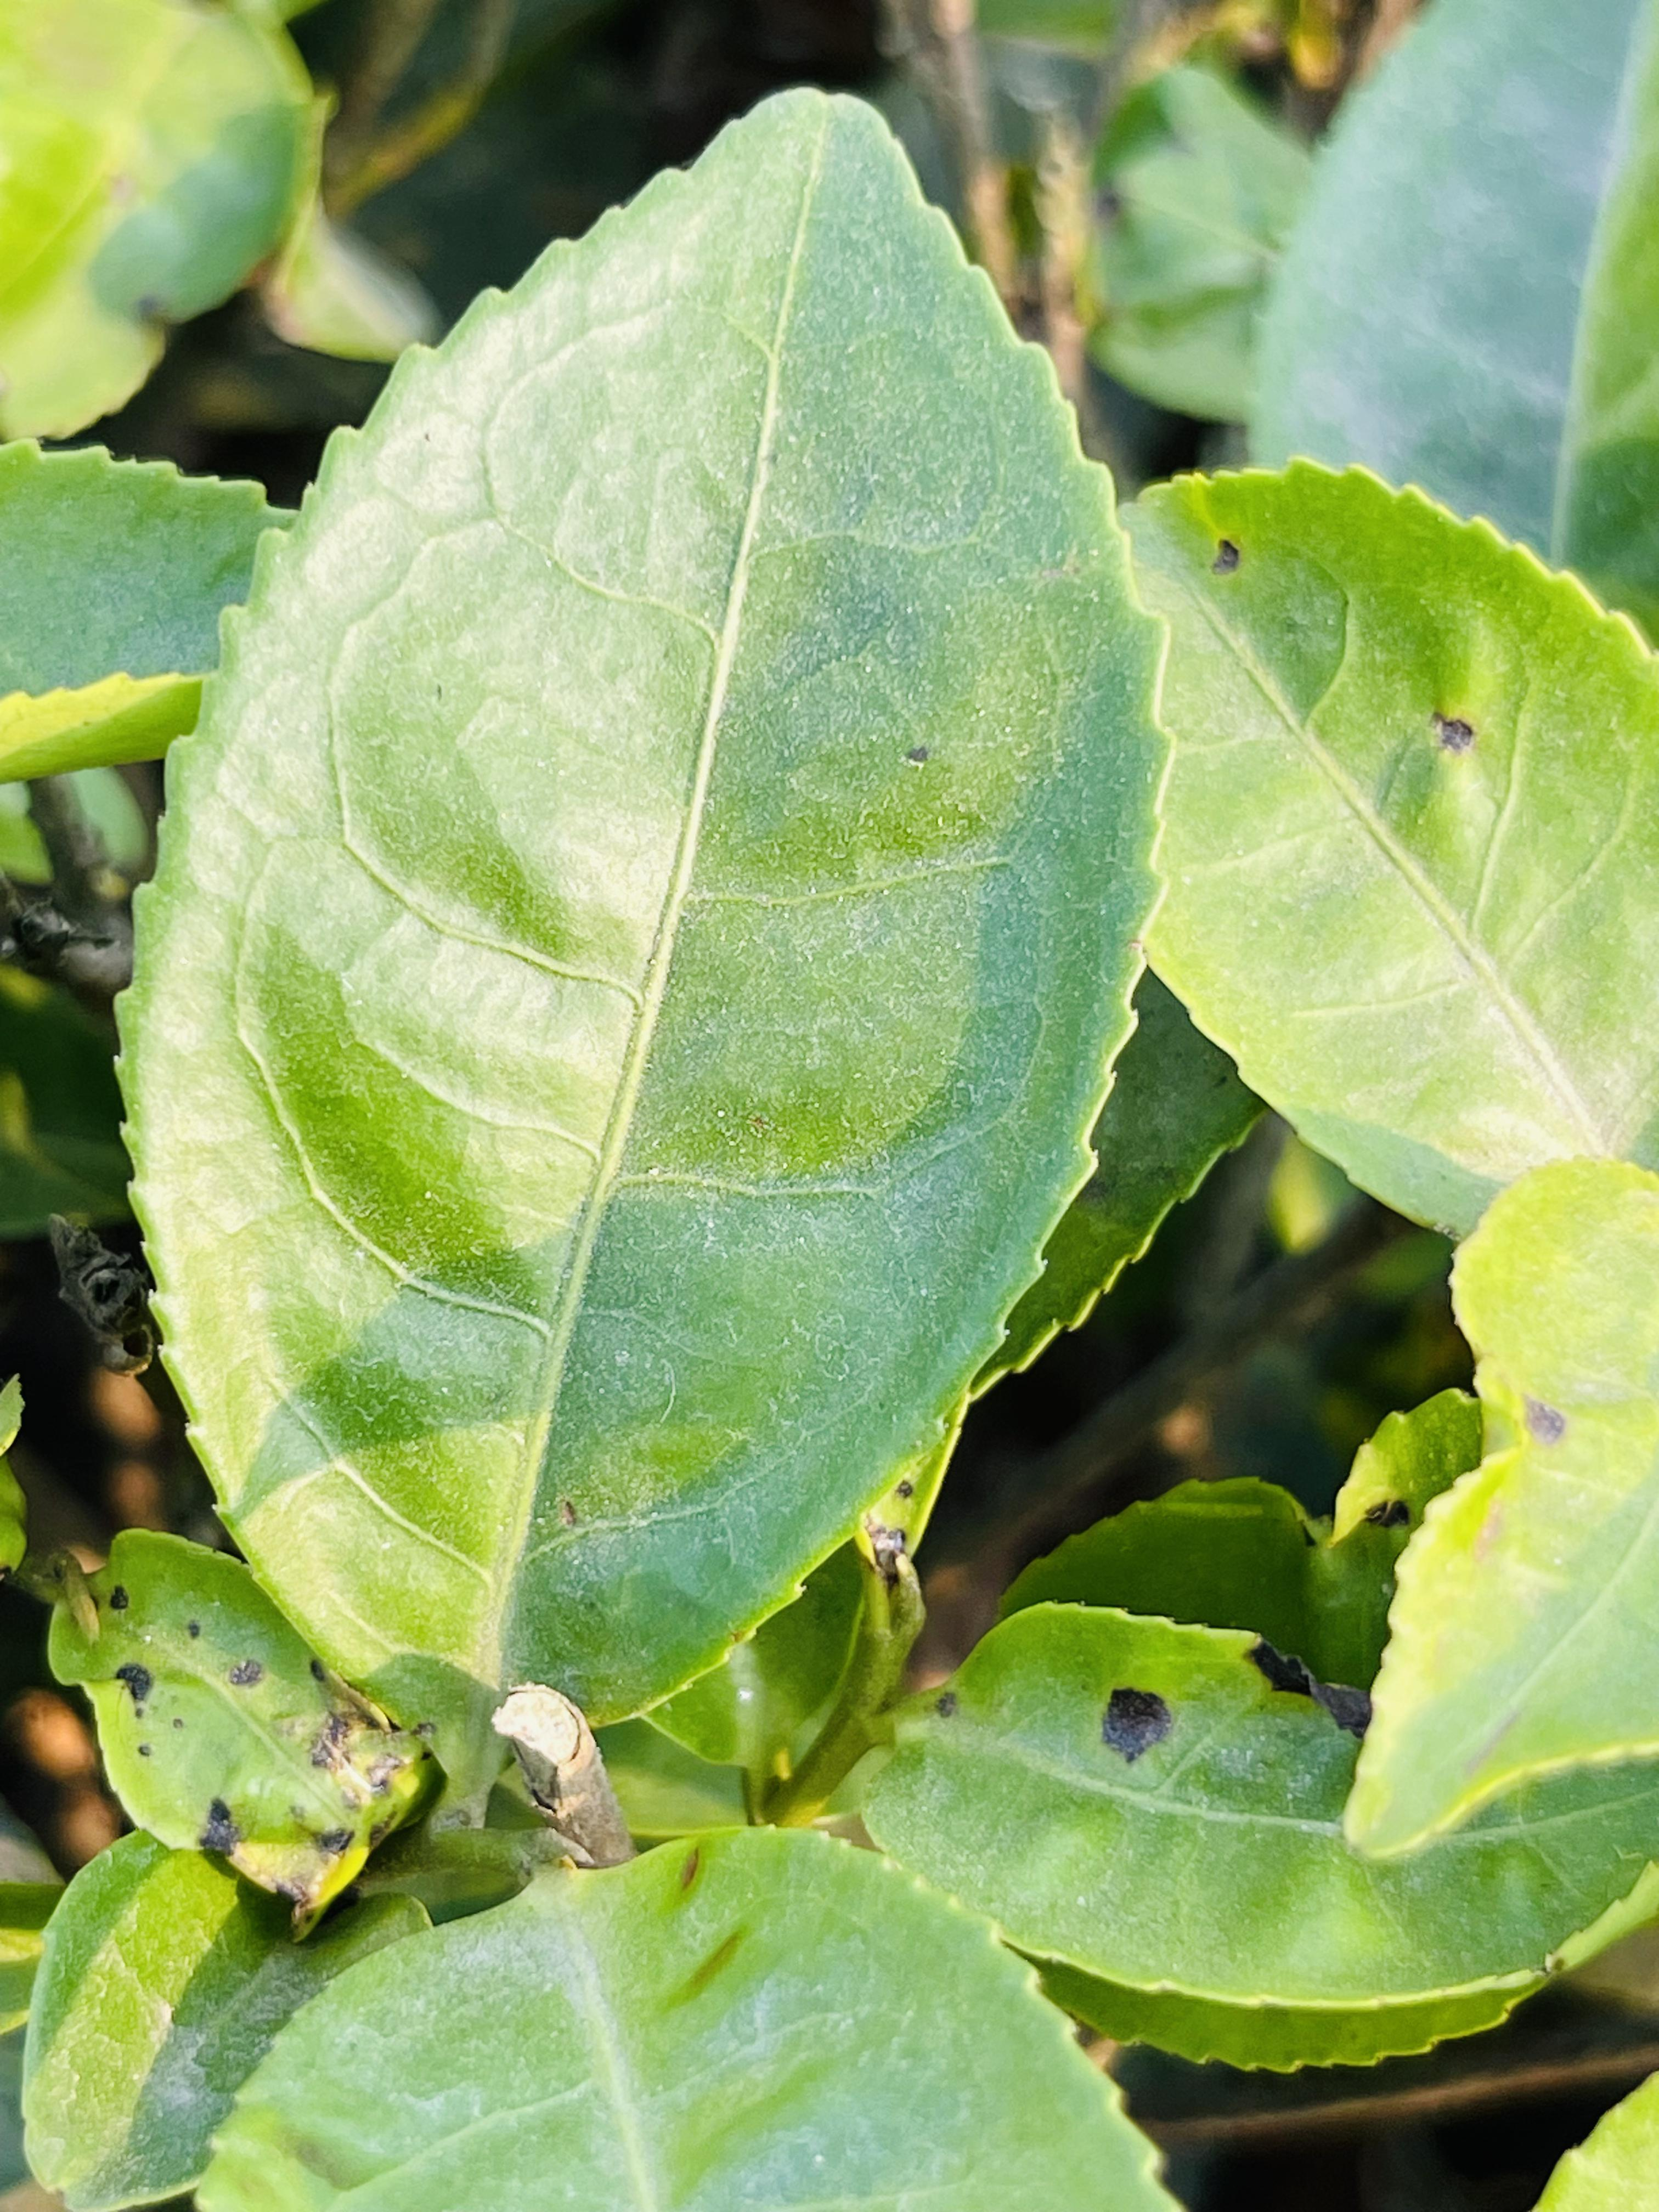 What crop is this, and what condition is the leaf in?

tea, healthy leaf
